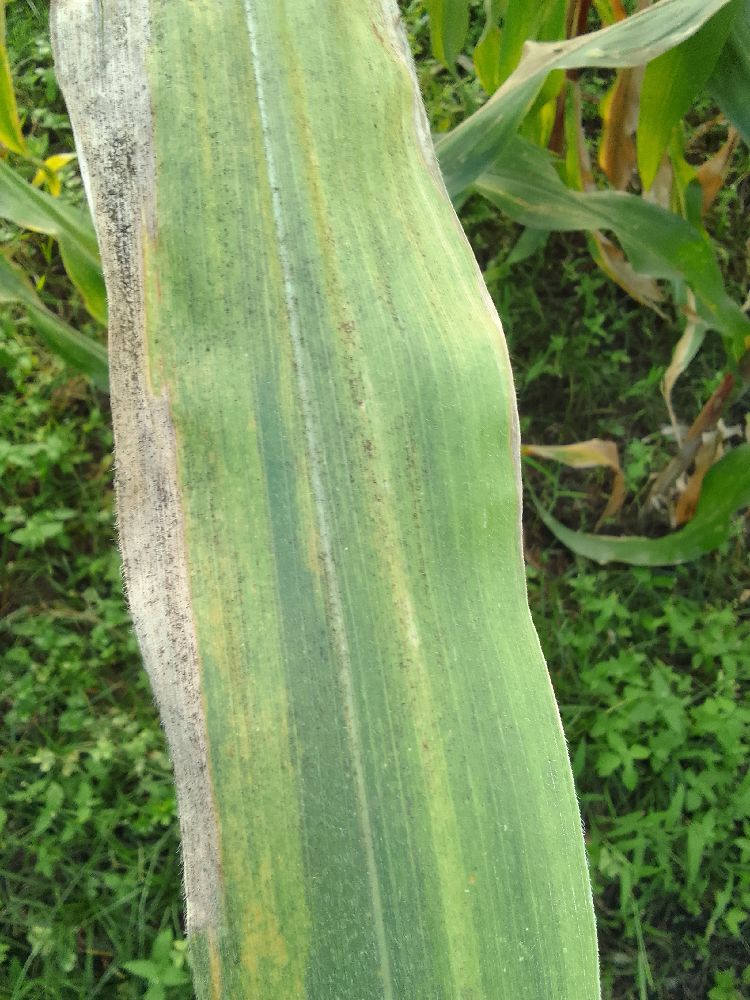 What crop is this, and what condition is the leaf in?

maize, maize lethal necrosis
